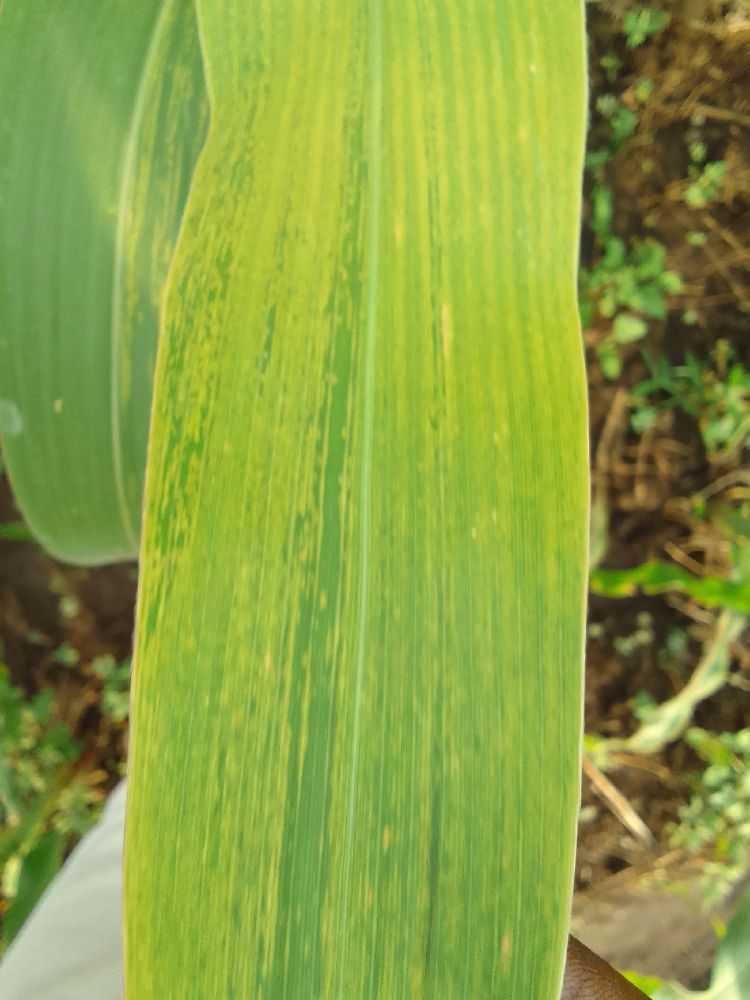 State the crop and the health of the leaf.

maize, maize lethal necrosis
